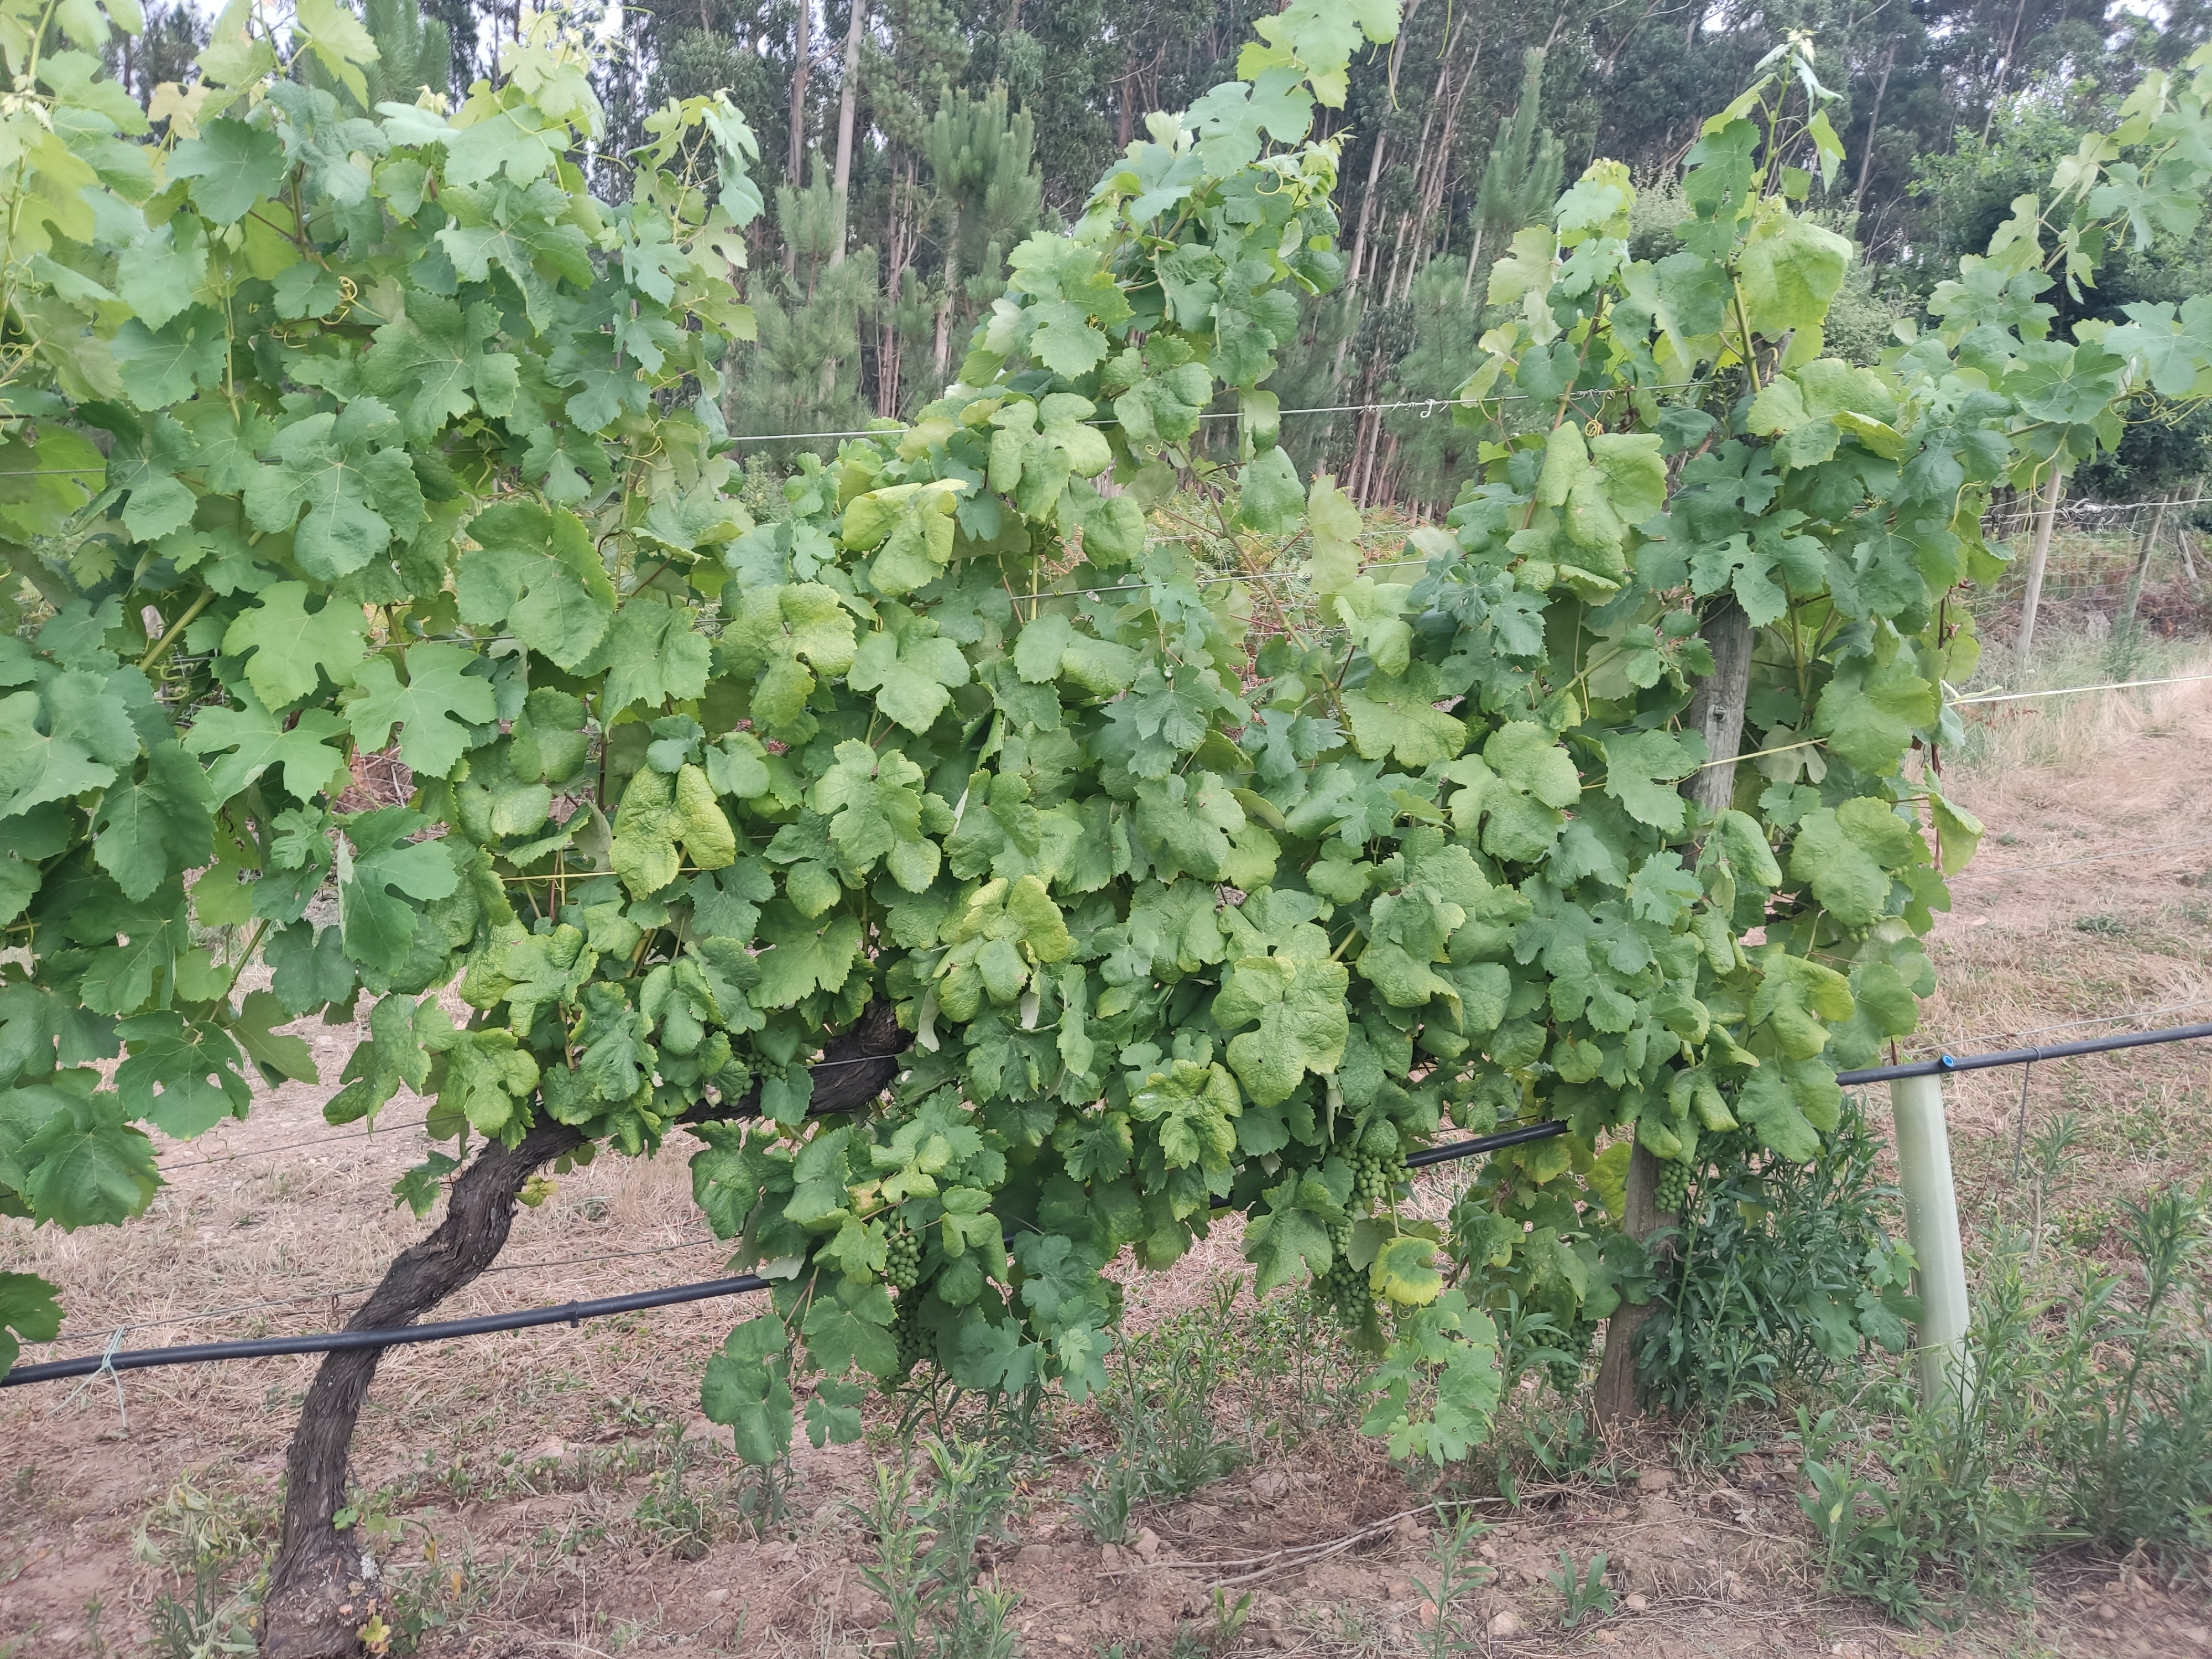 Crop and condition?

grapevine, not affected by esca disease
